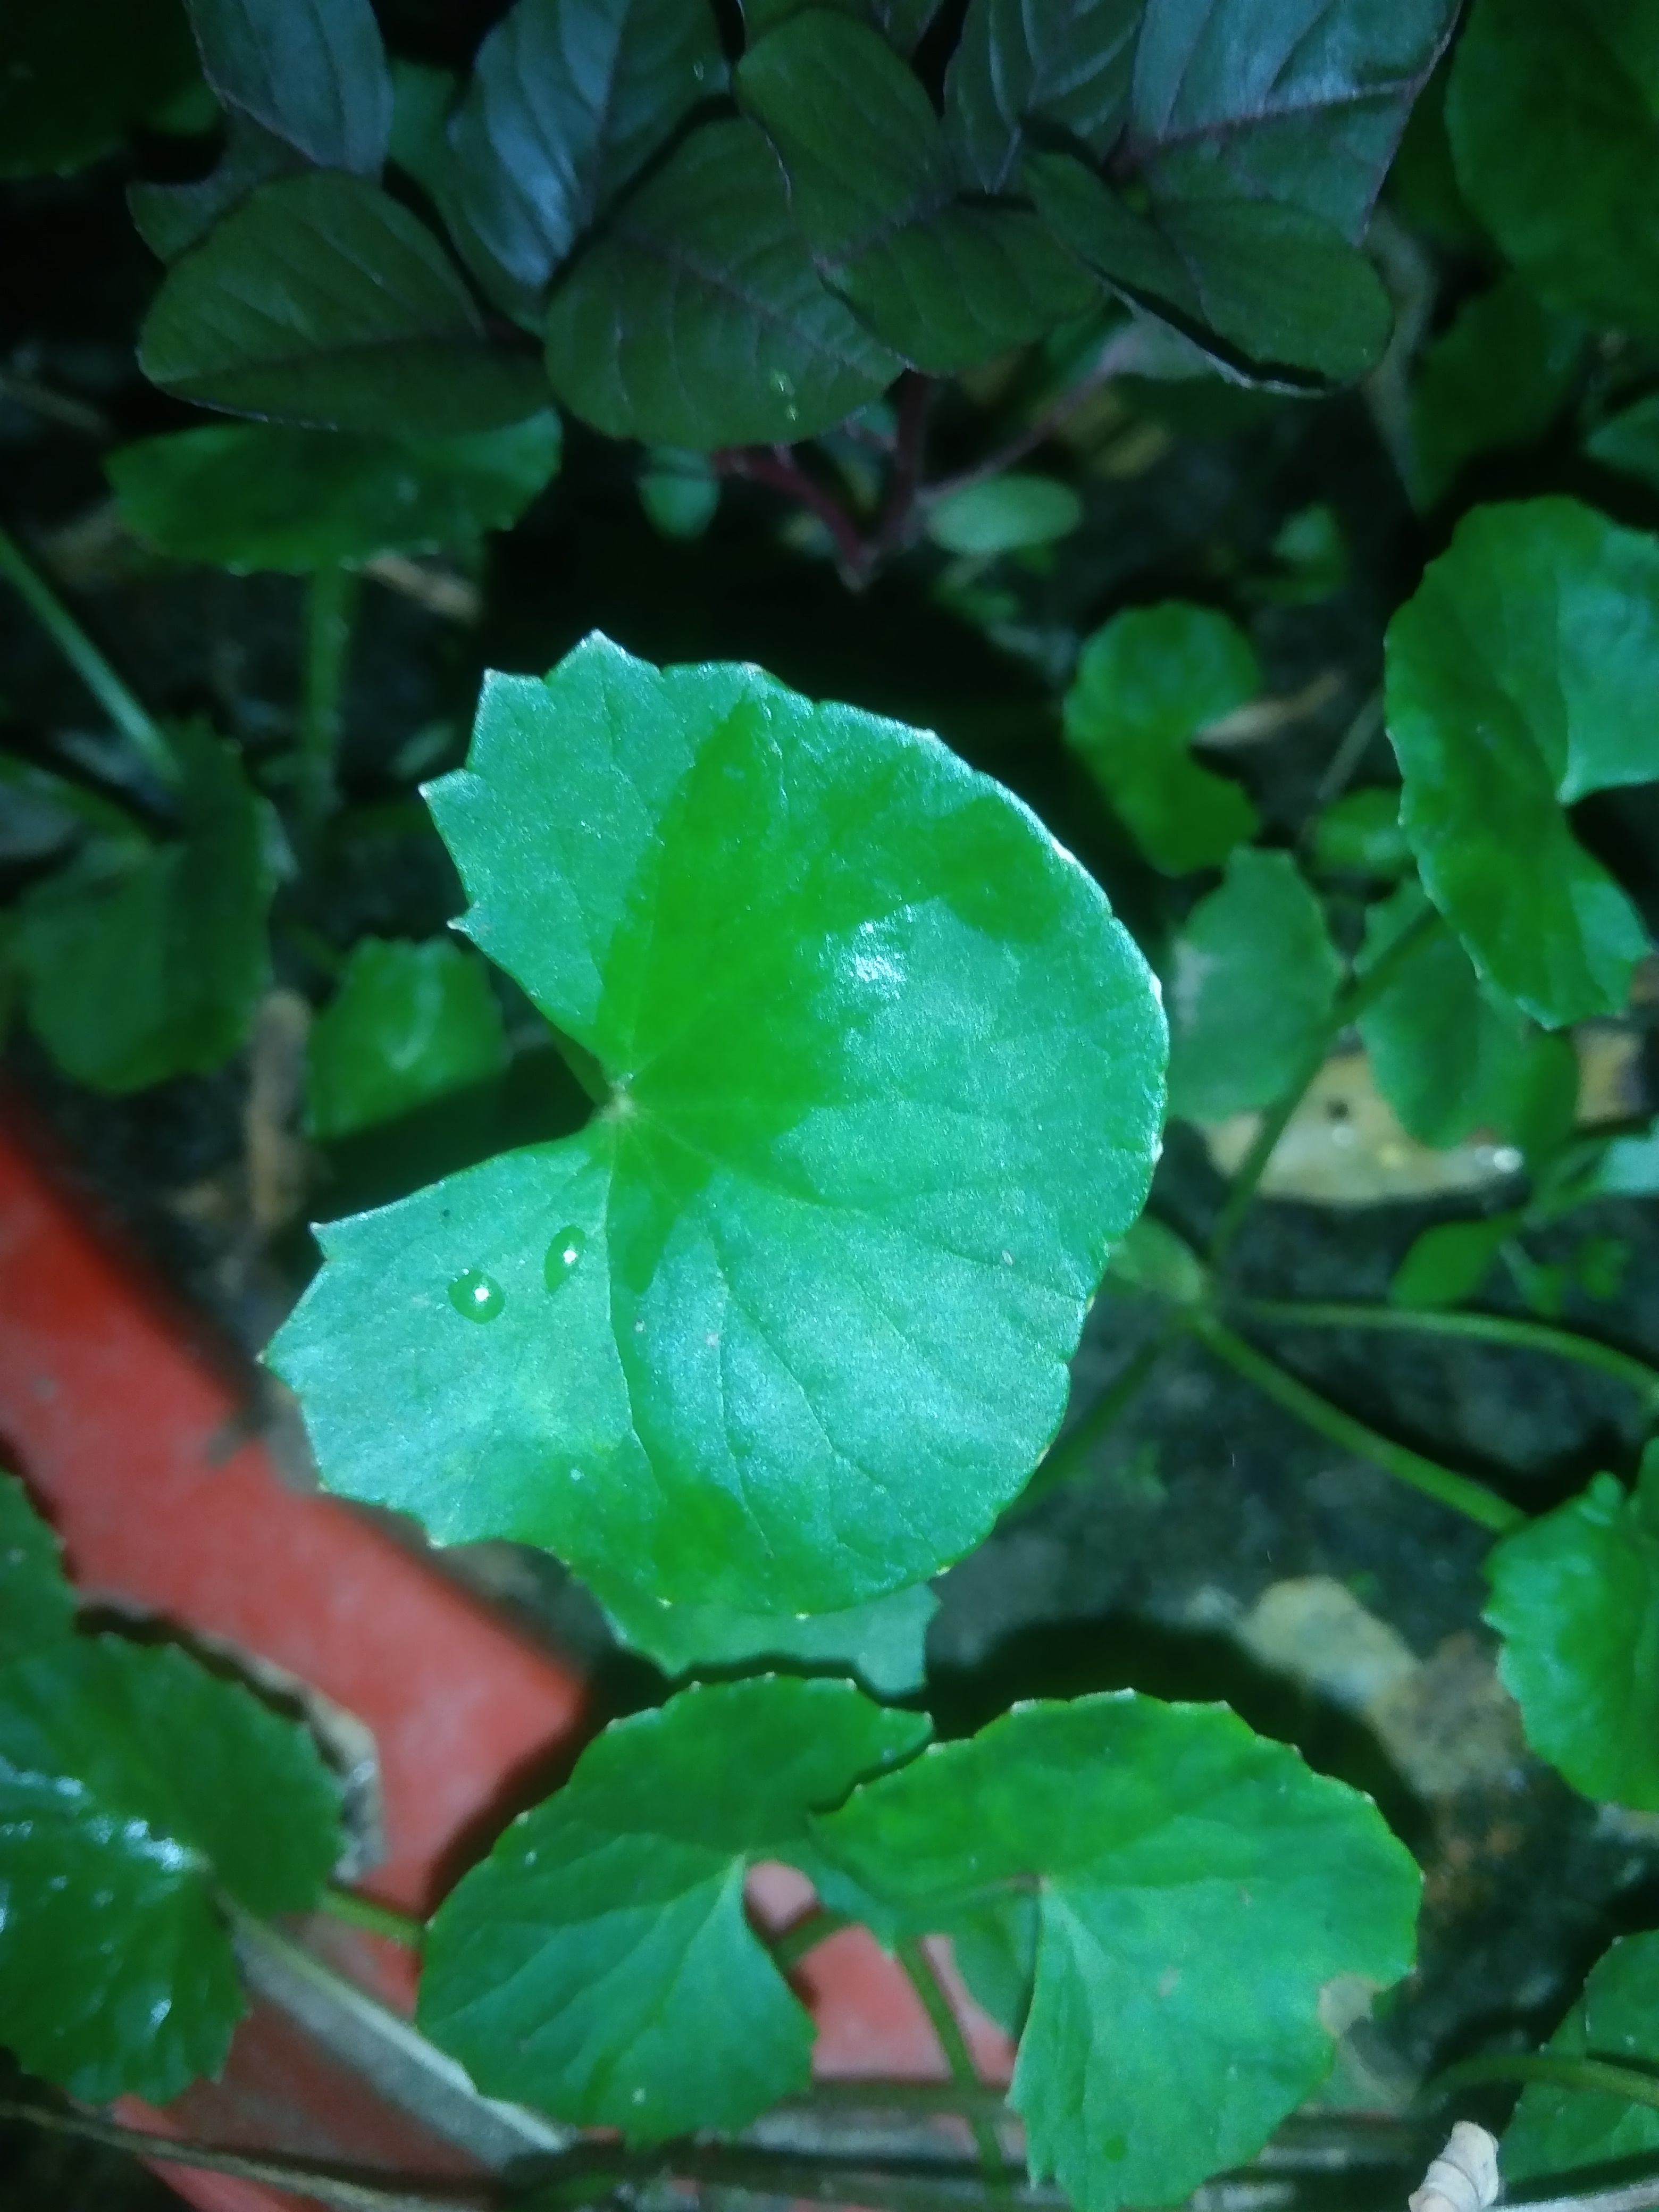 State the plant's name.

thankuni
